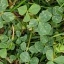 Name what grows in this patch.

unstructured weed
